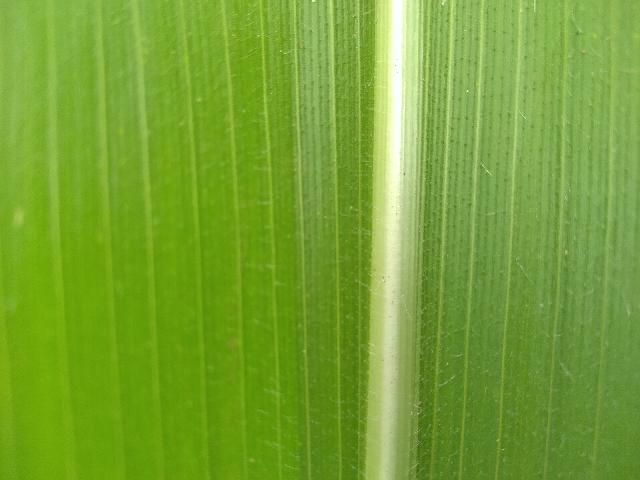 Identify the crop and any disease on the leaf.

maize, healthy
